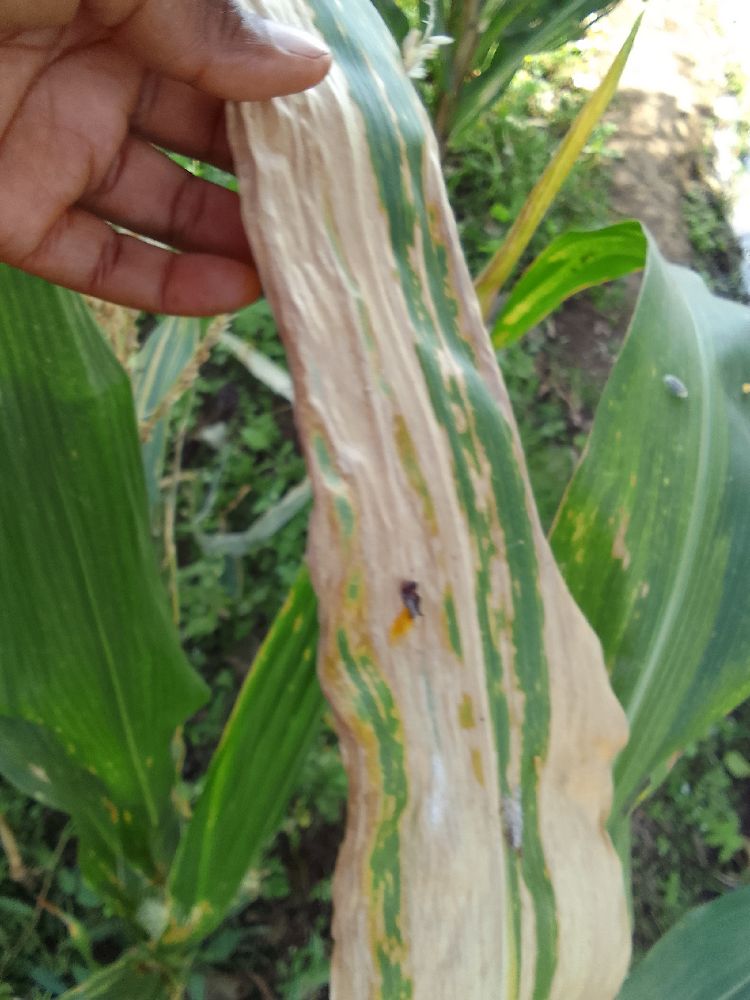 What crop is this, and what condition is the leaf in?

maize, maize lethal necrosis
